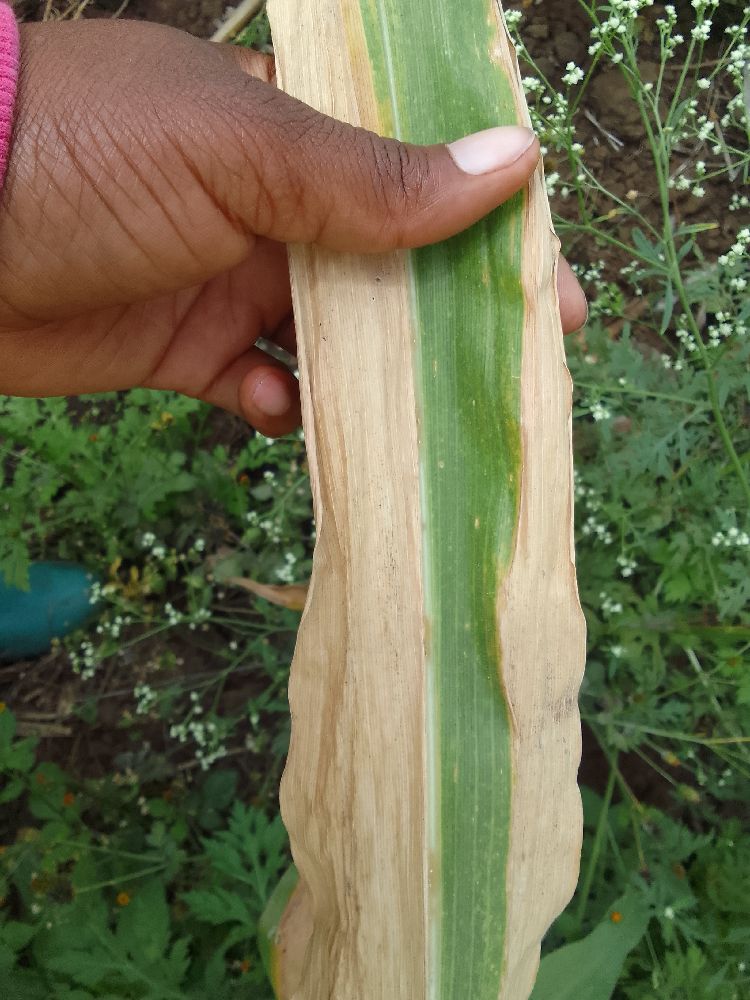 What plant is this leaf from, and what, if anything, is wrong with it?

maize, maize lethal necrosis
